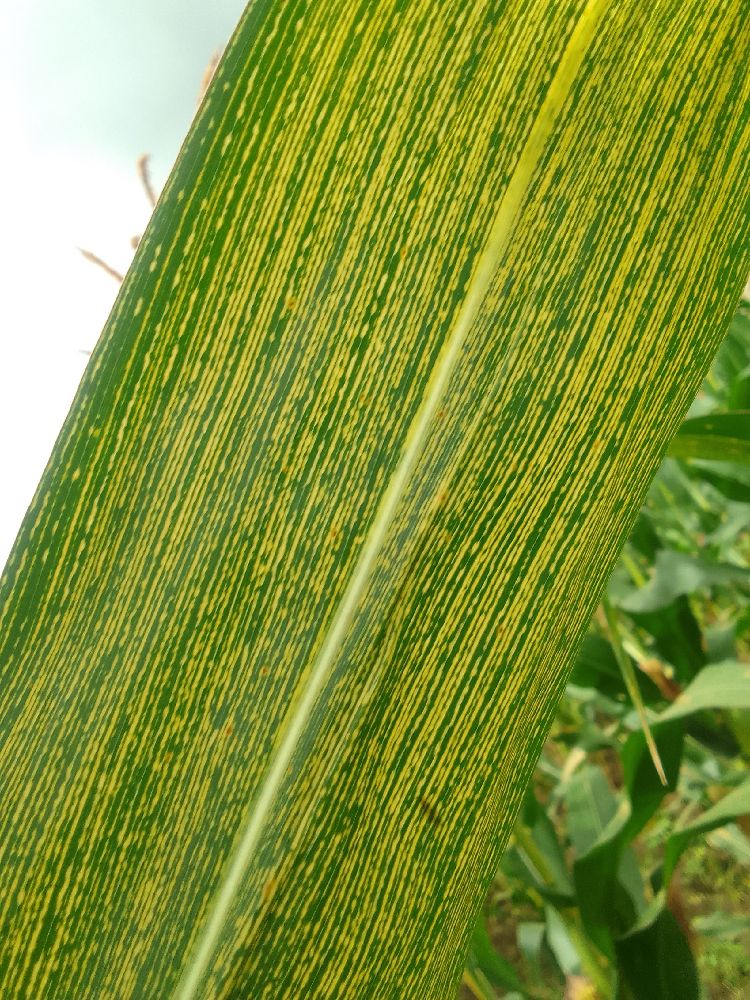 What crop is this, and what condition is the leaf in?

maize, maize streak virus
